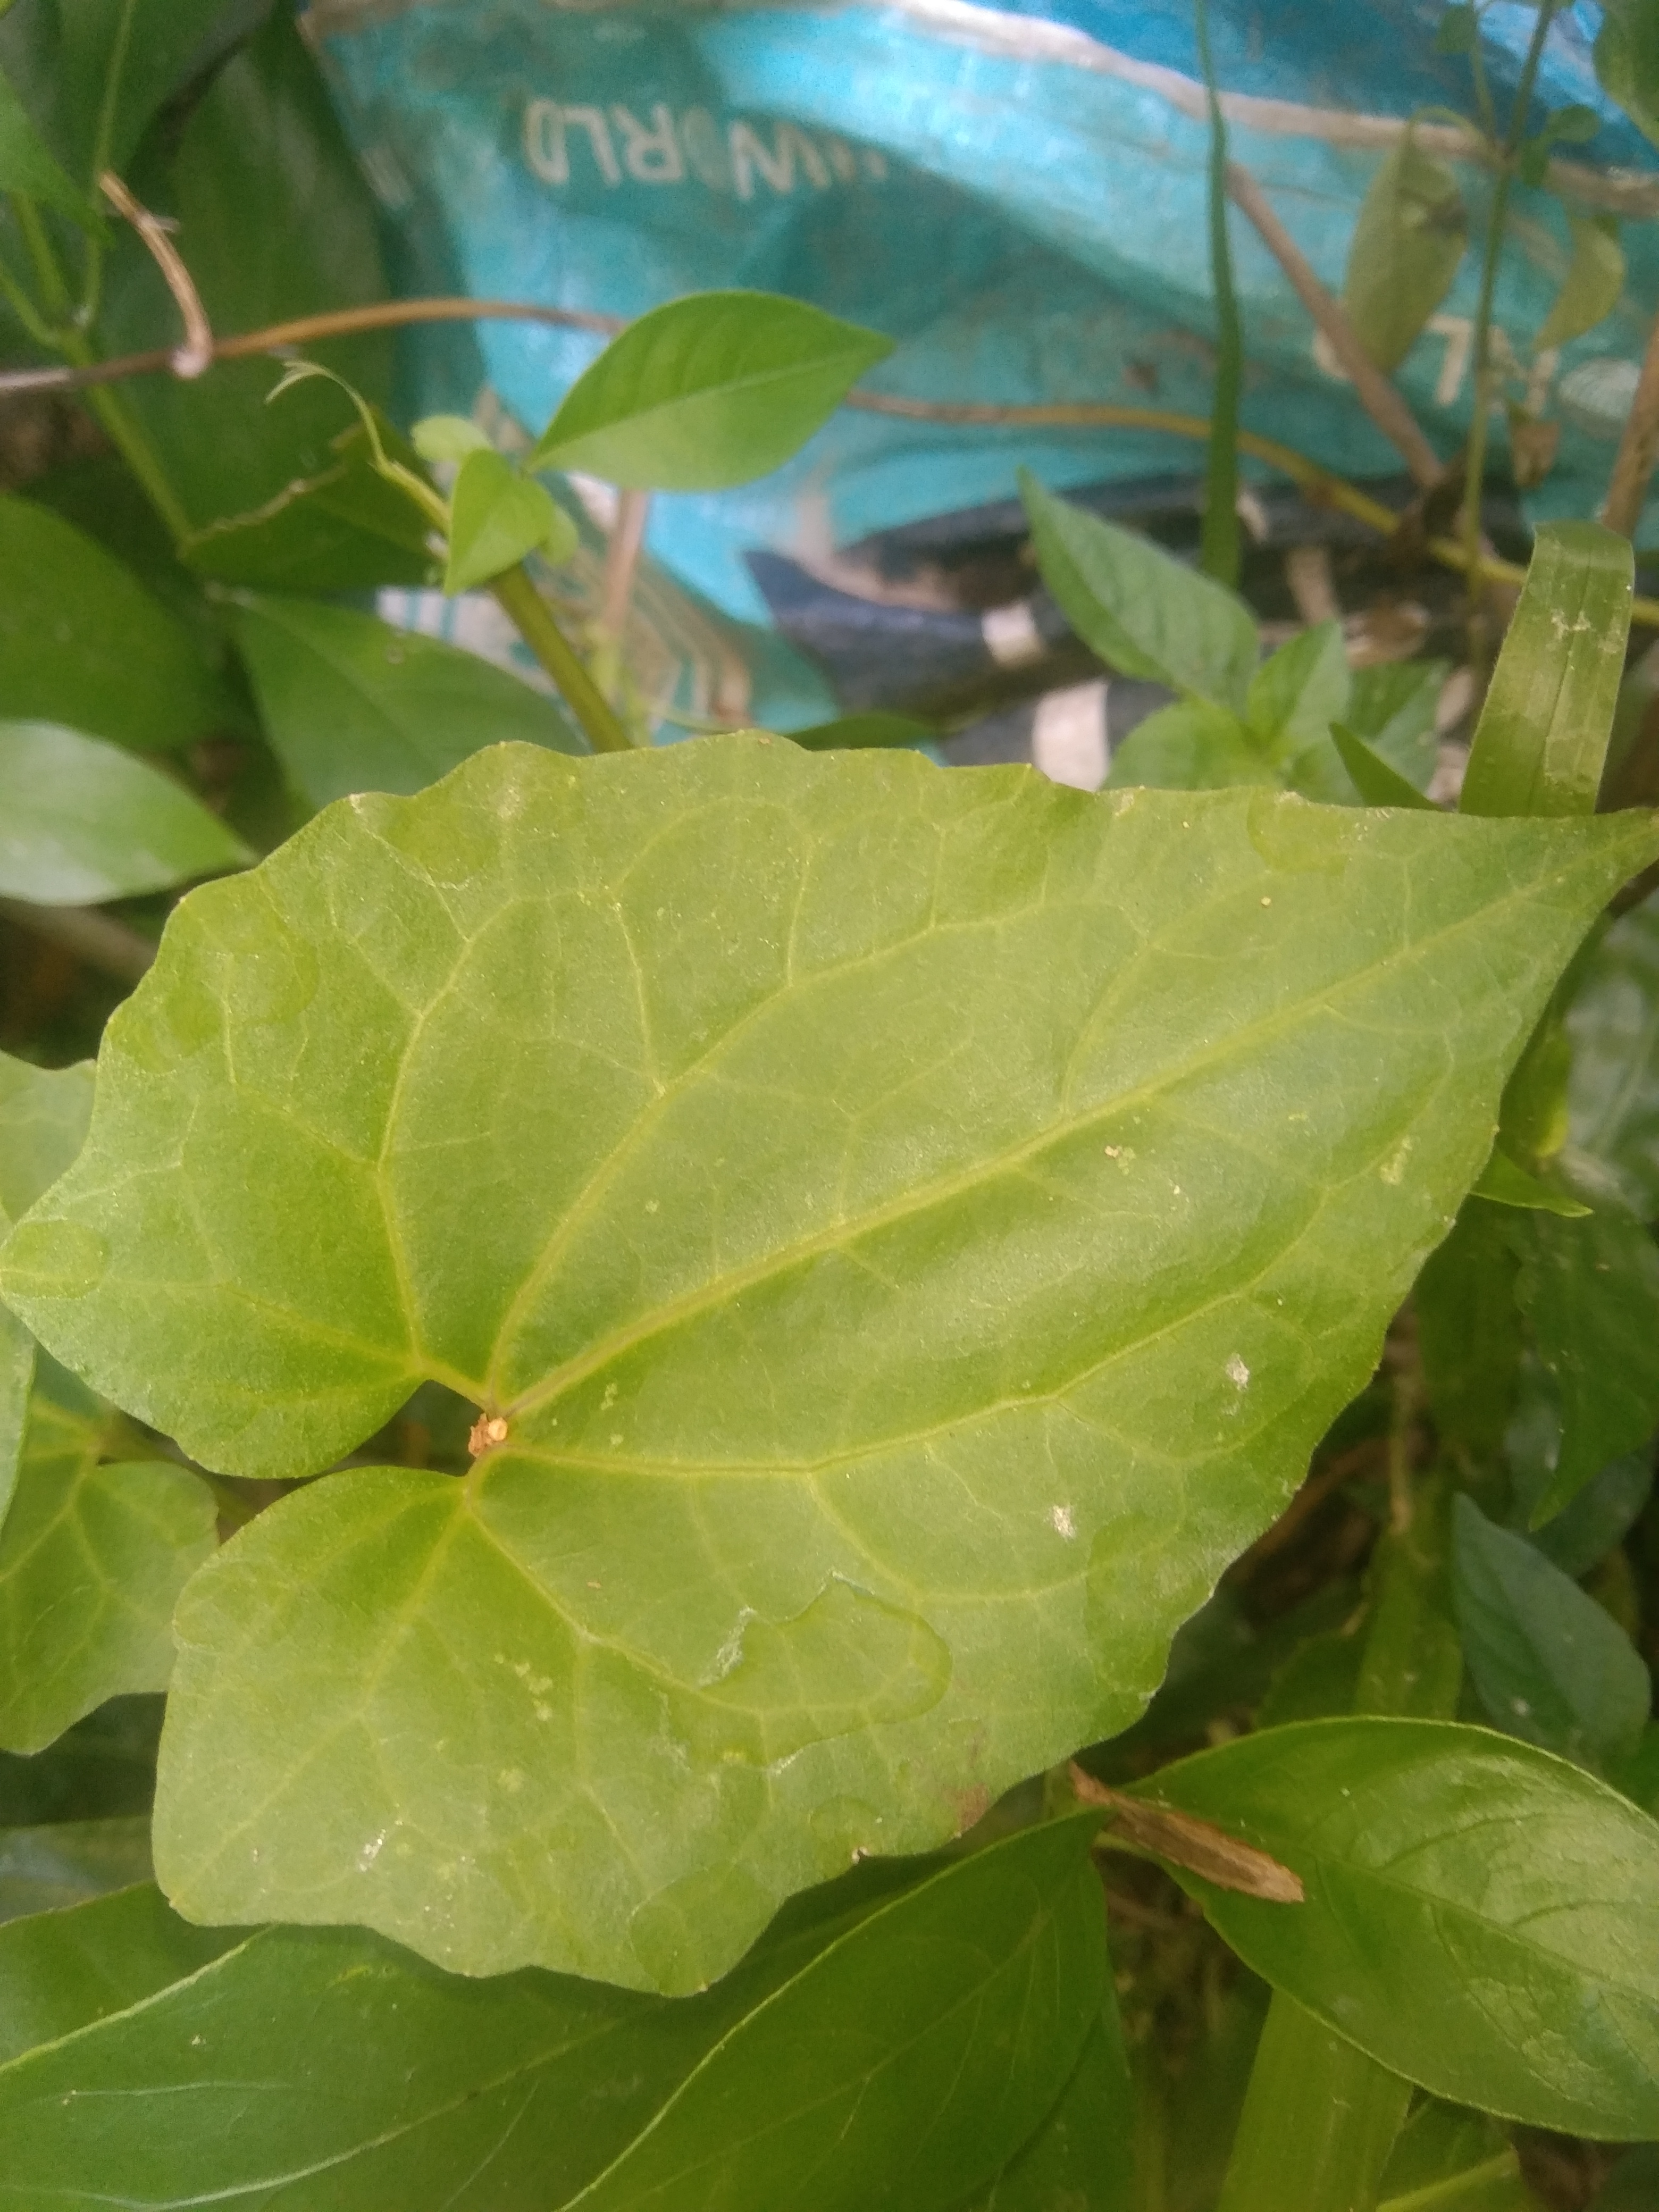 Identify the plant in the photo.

bitter vine
